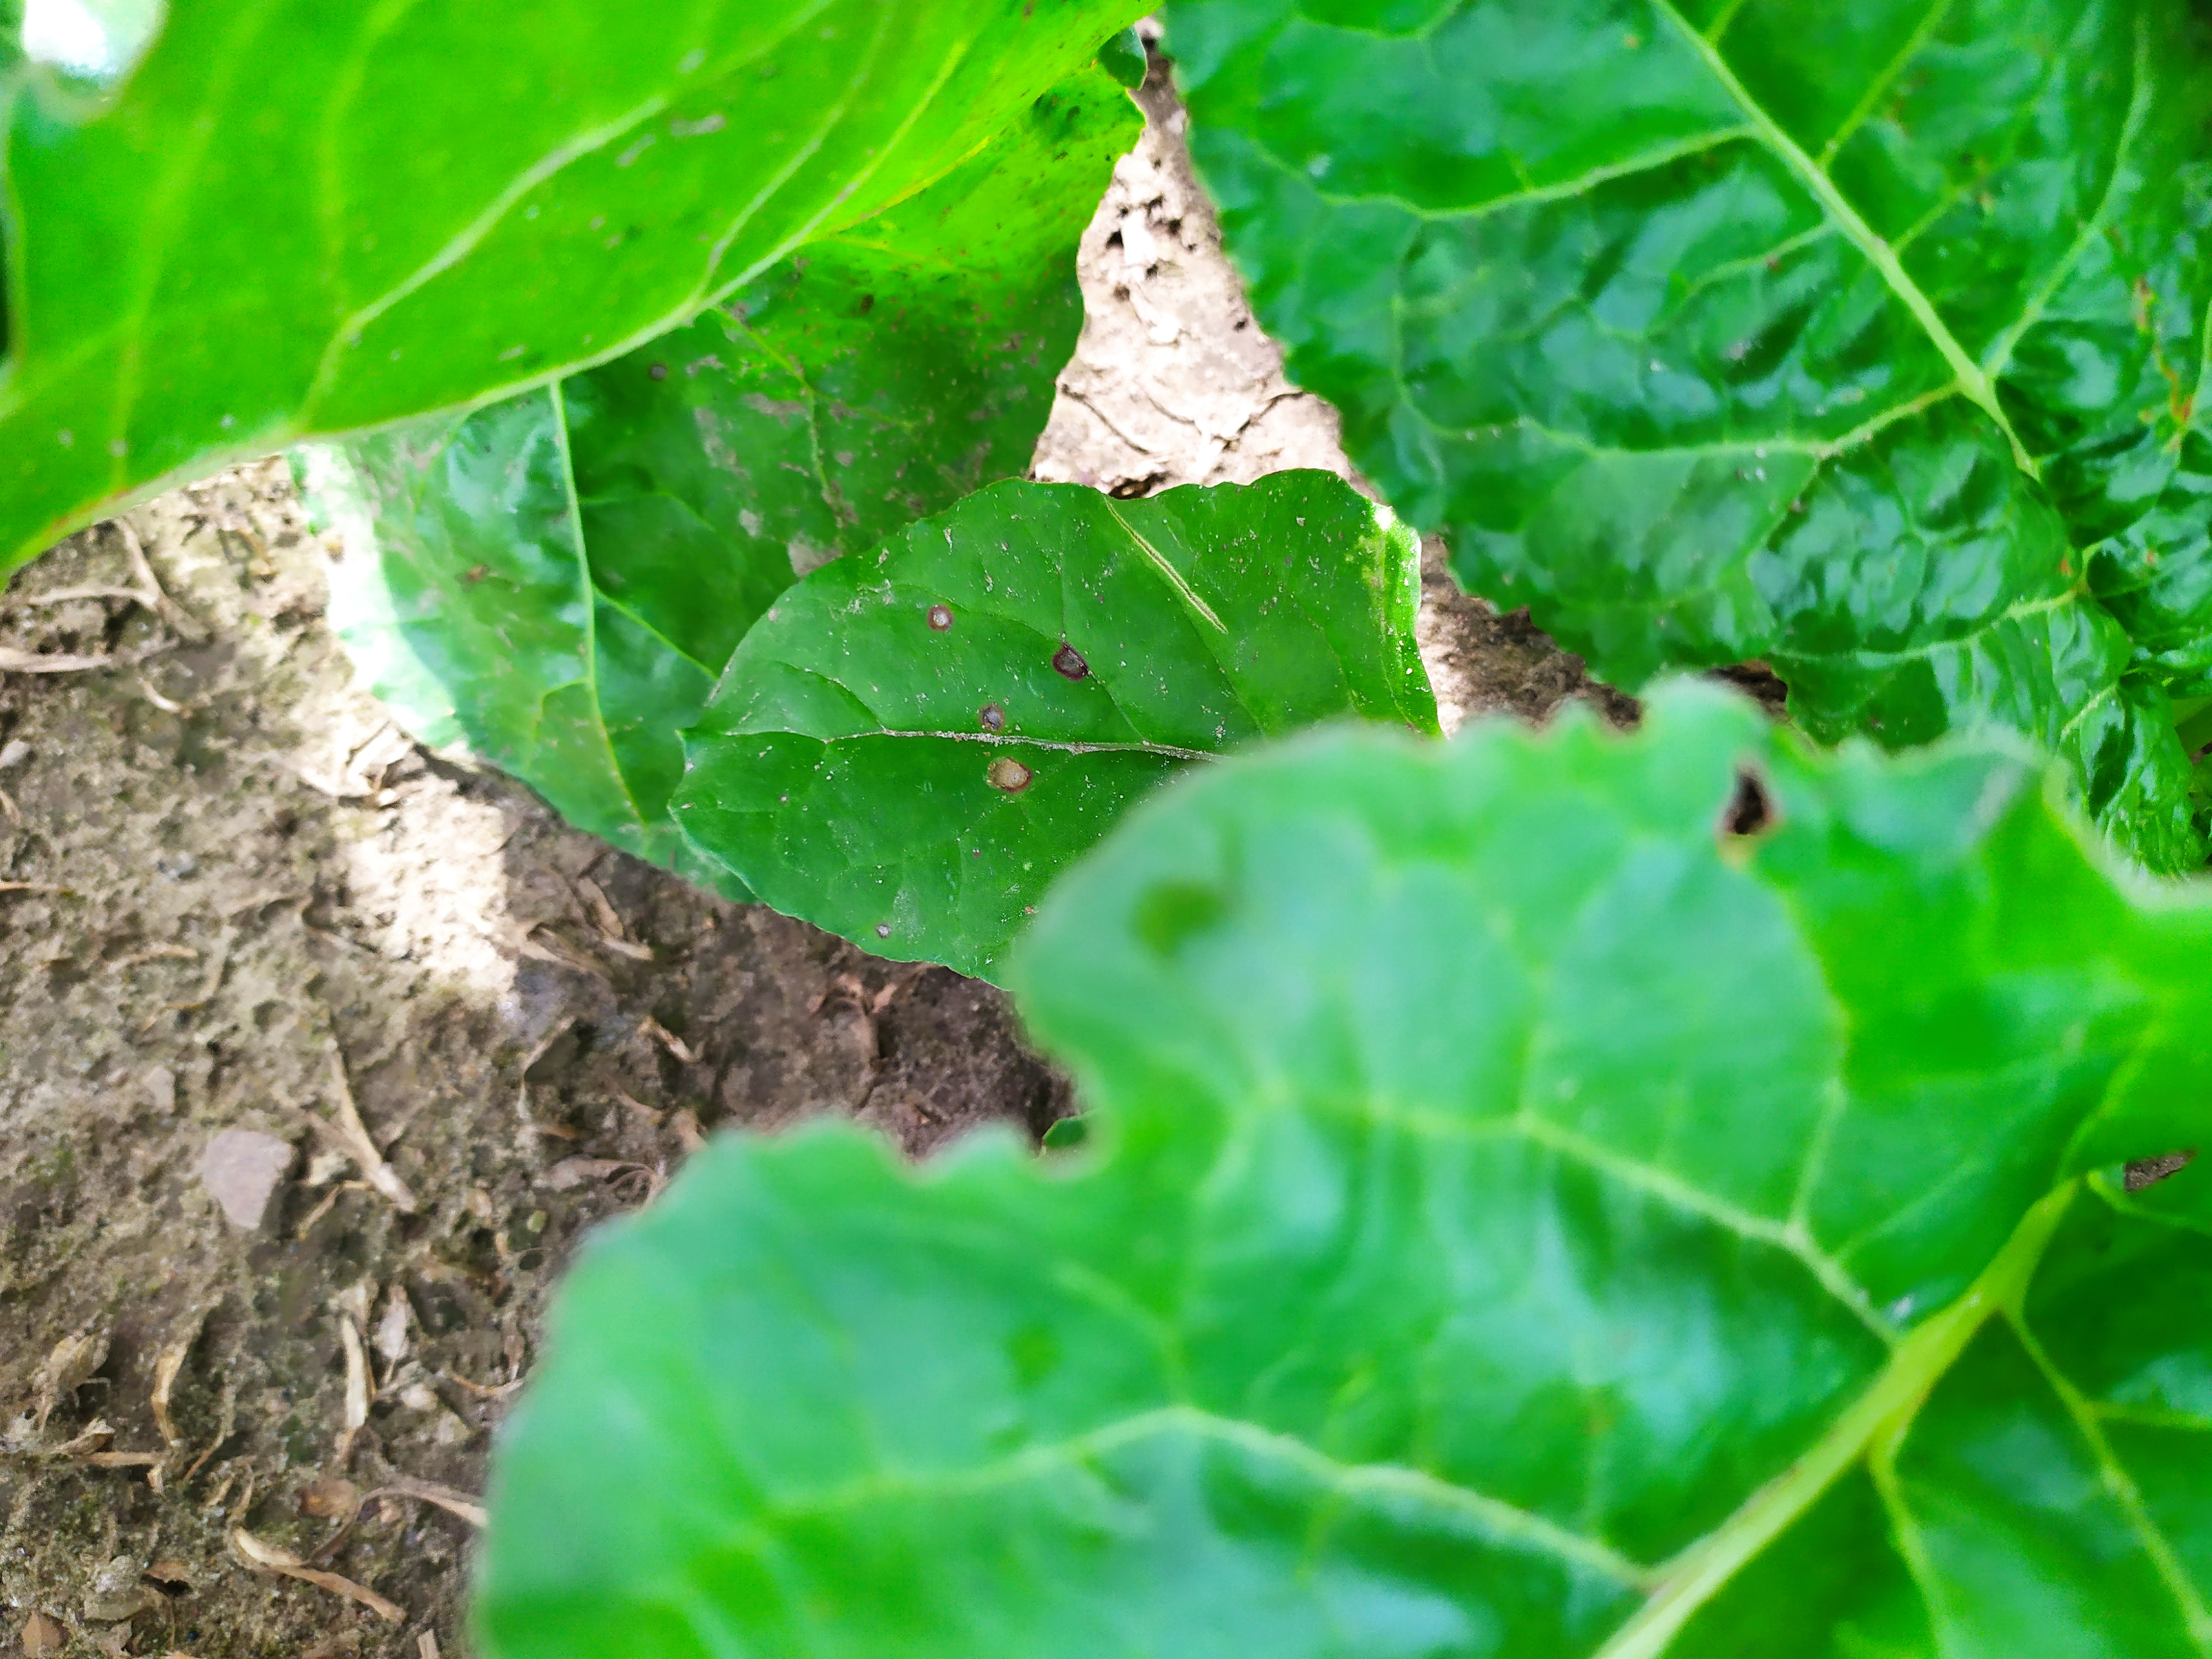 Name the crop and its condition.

beet, cercospora
